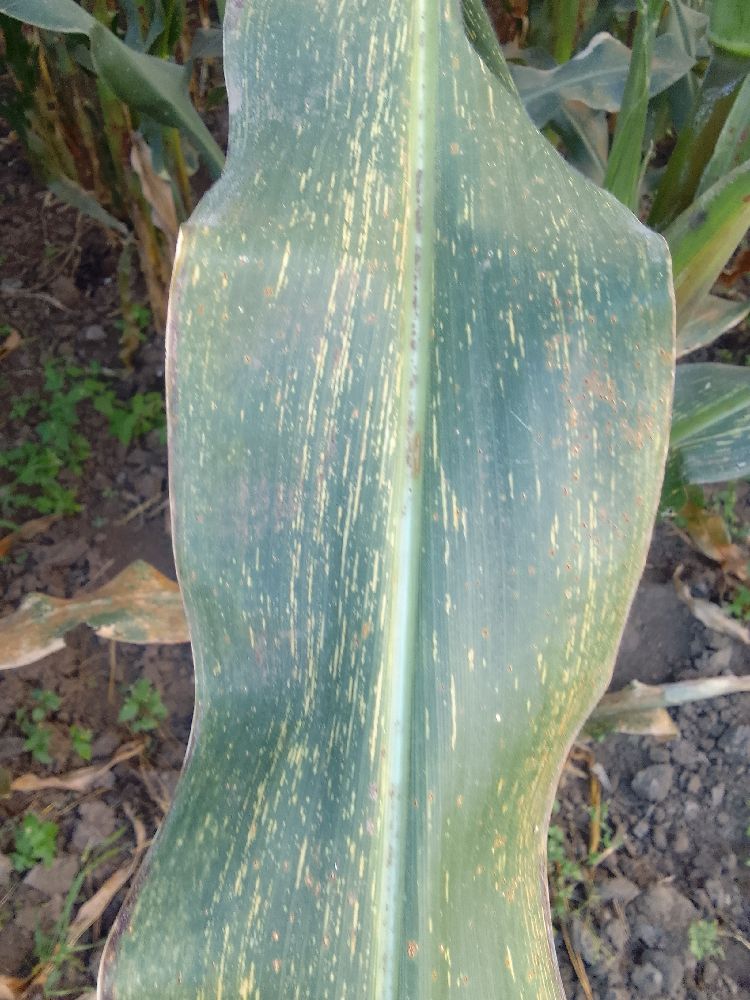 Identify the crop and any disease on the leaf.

maize, maize streak virus
